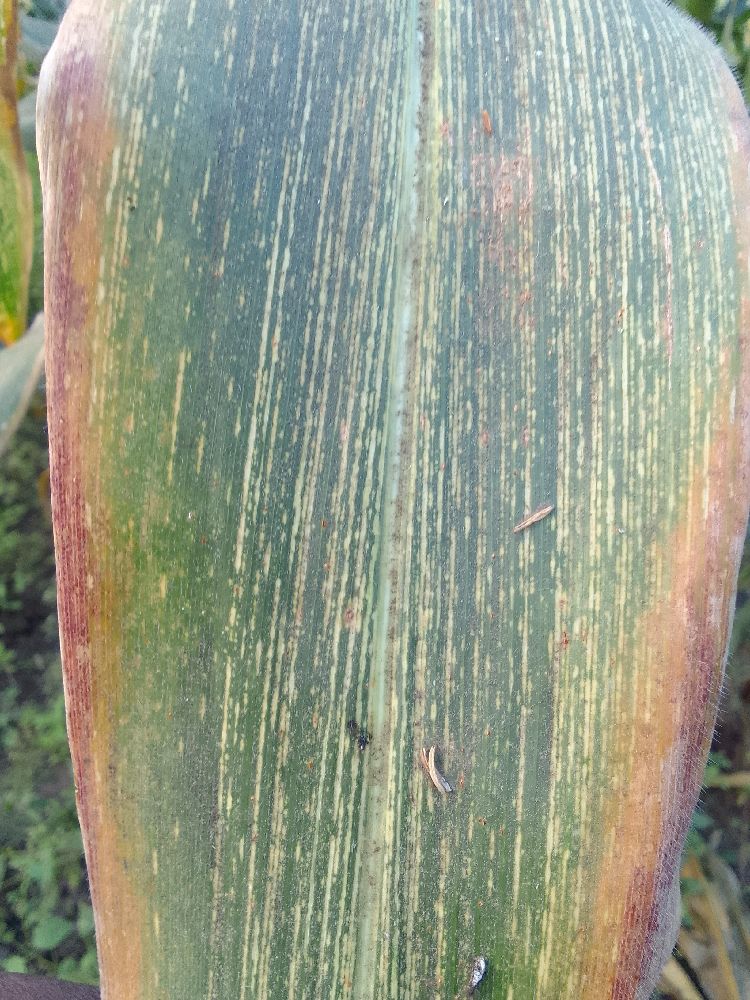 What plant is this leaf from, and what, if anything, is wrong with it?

maize, maize streak virus
